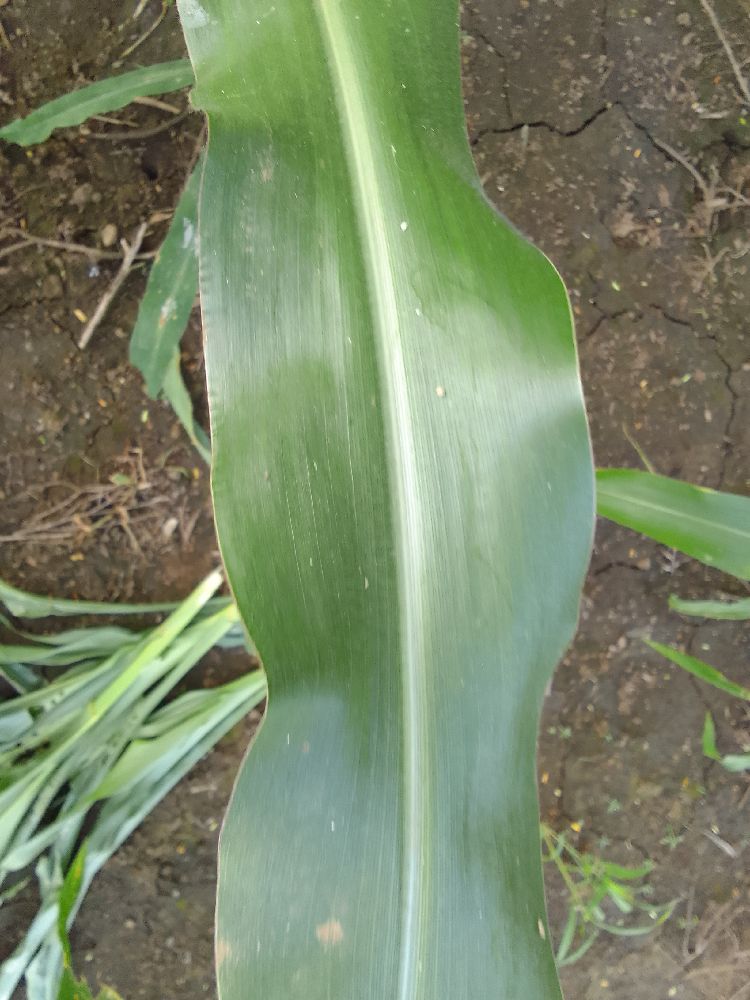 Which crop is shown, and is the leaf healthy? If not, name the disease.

maize, healthy
